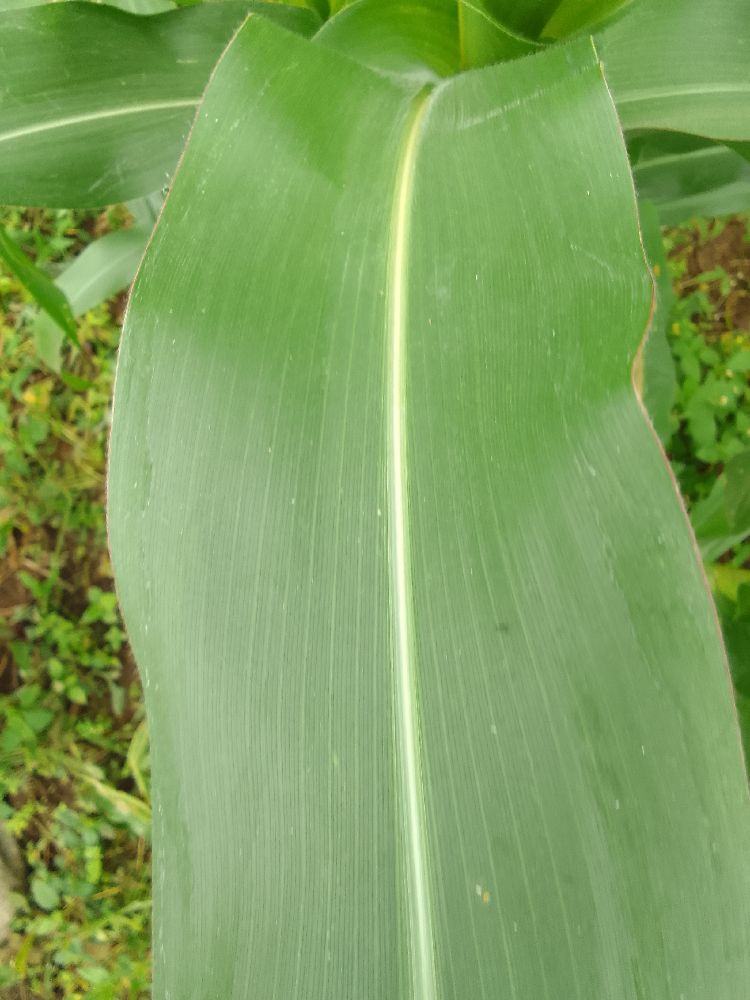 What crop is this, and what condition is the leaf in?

maize, healthy
